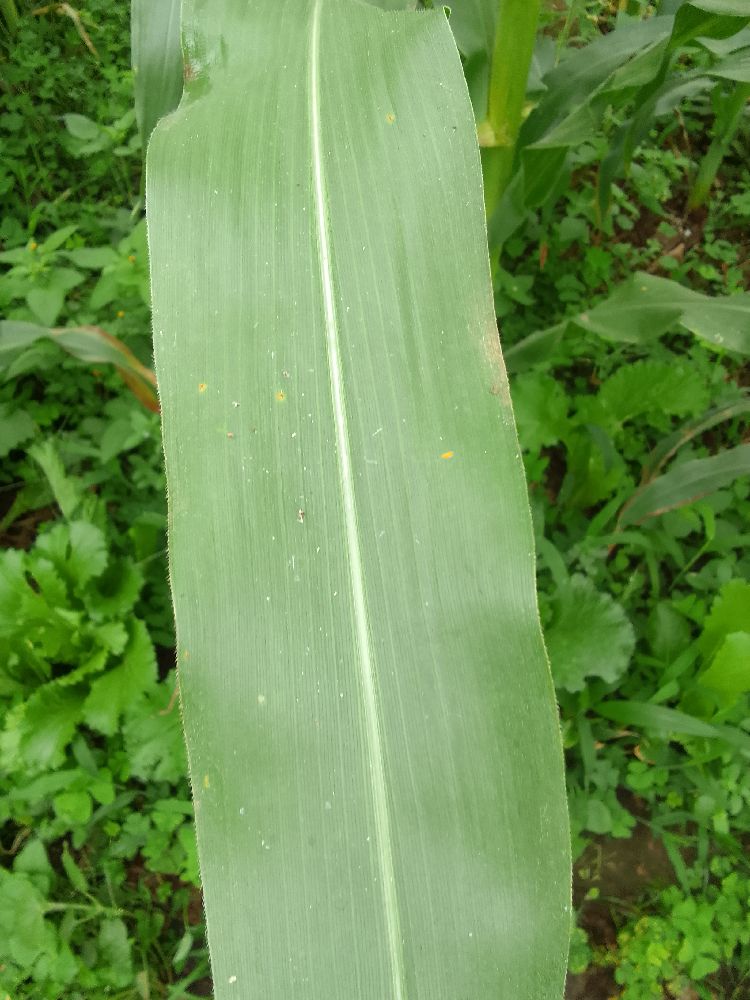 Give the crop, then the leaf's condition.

maize, healthy
